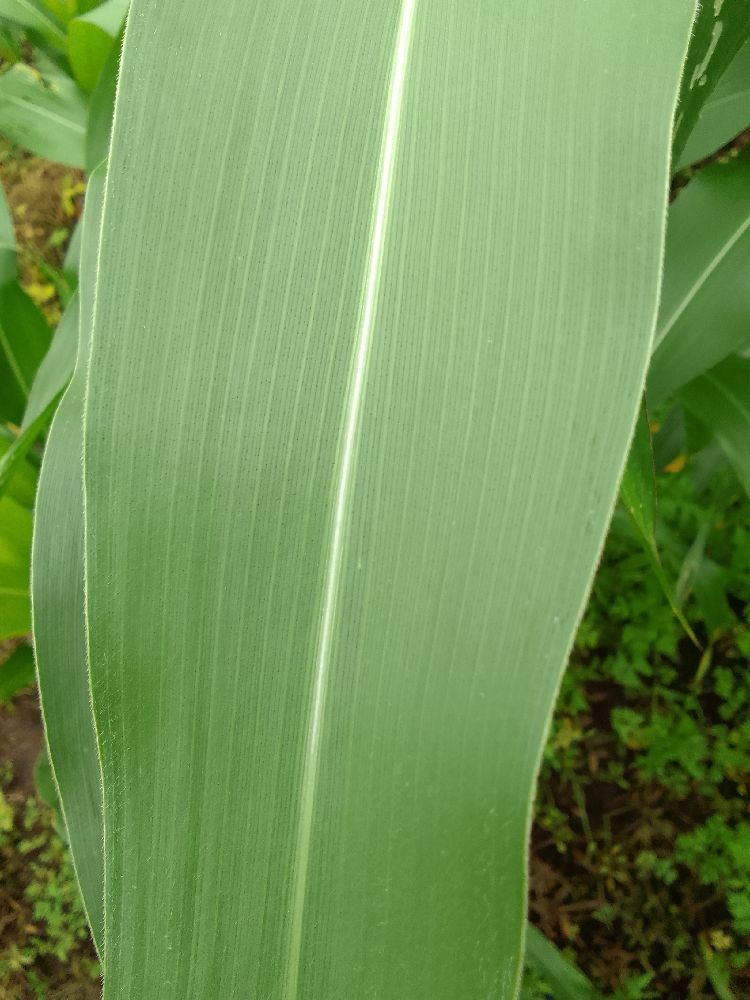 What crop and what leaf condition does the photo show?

maize, healthy
